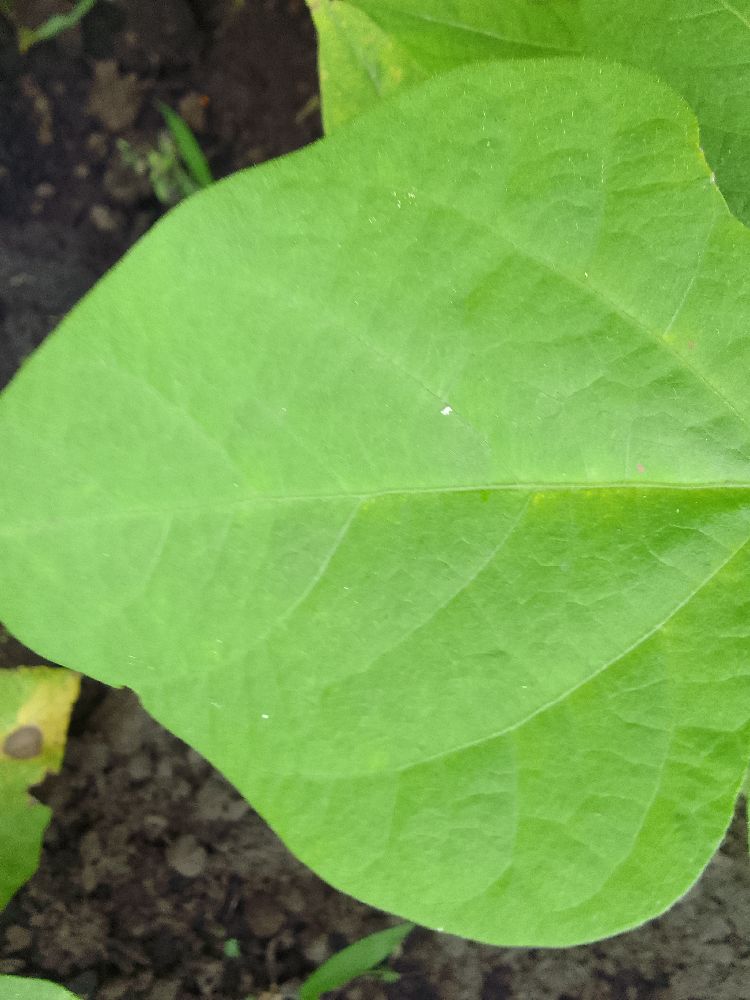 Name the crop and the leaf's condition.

common bean, healthy
